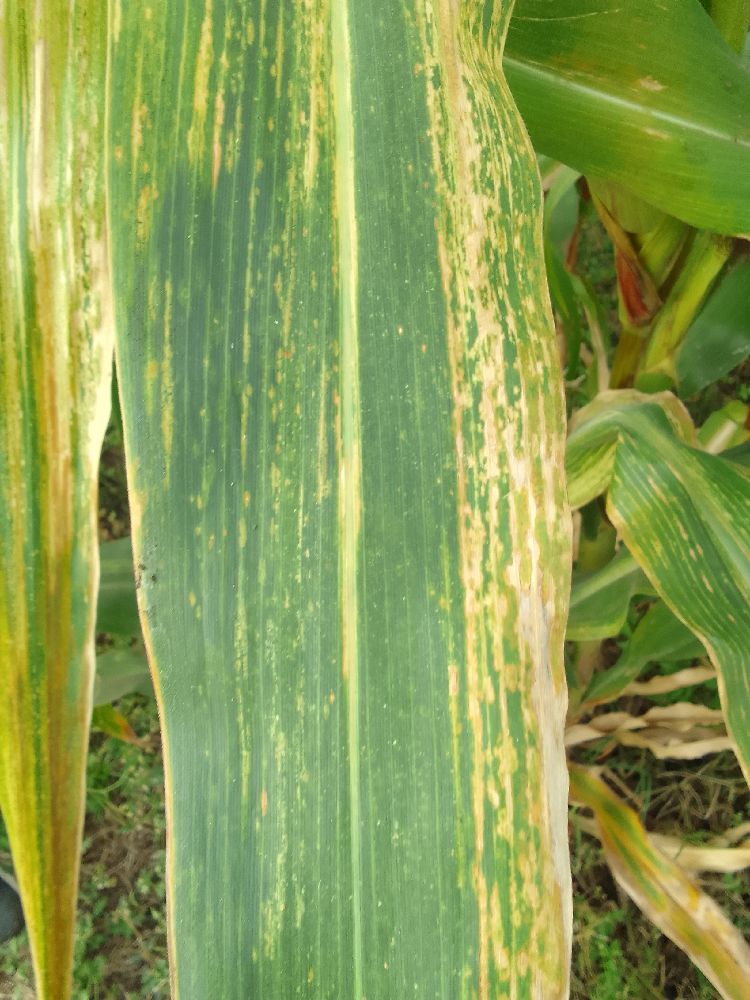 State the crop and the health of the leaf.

maize, maize lethal necrosis
